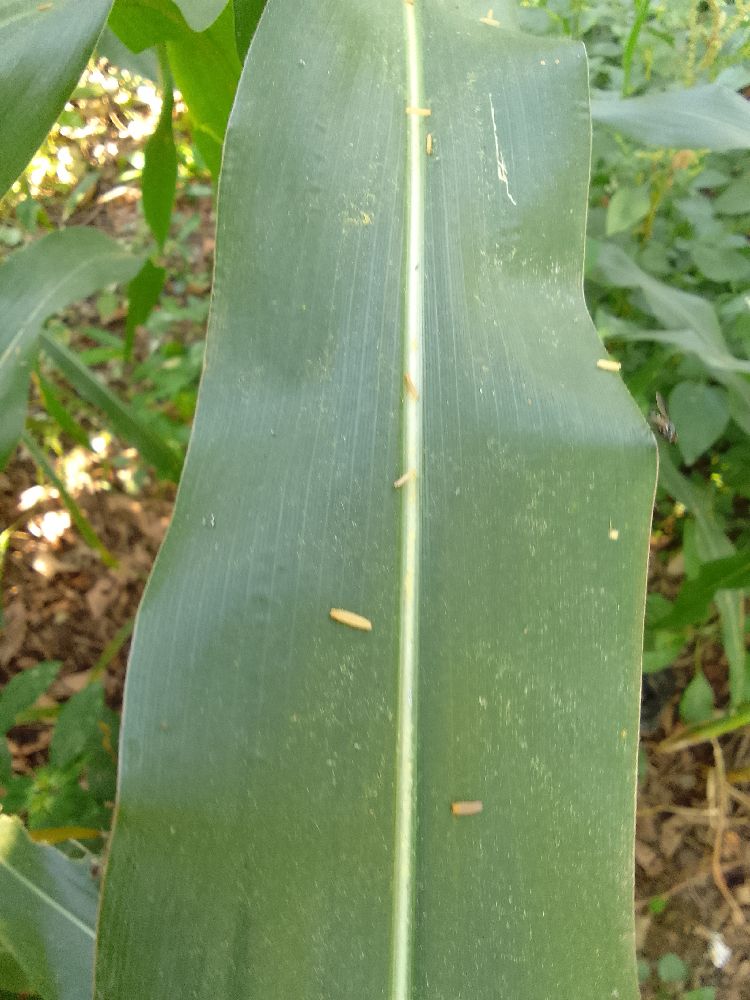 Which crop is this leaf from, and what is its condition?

maize, healthy
